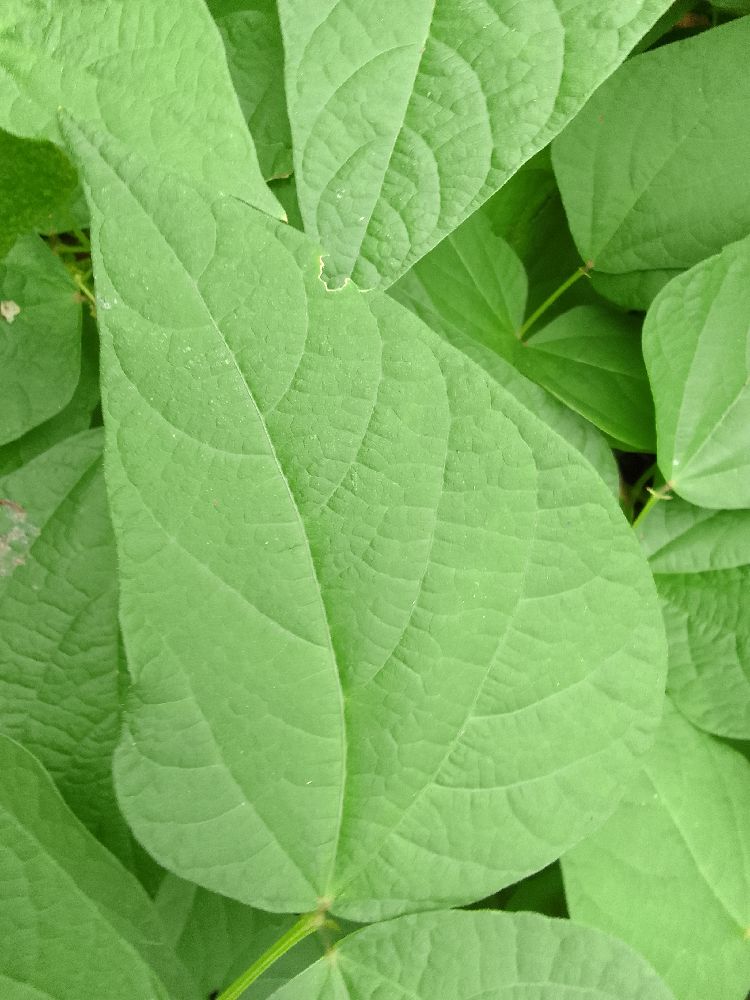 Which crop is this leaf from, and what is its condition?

common bean, healthy
